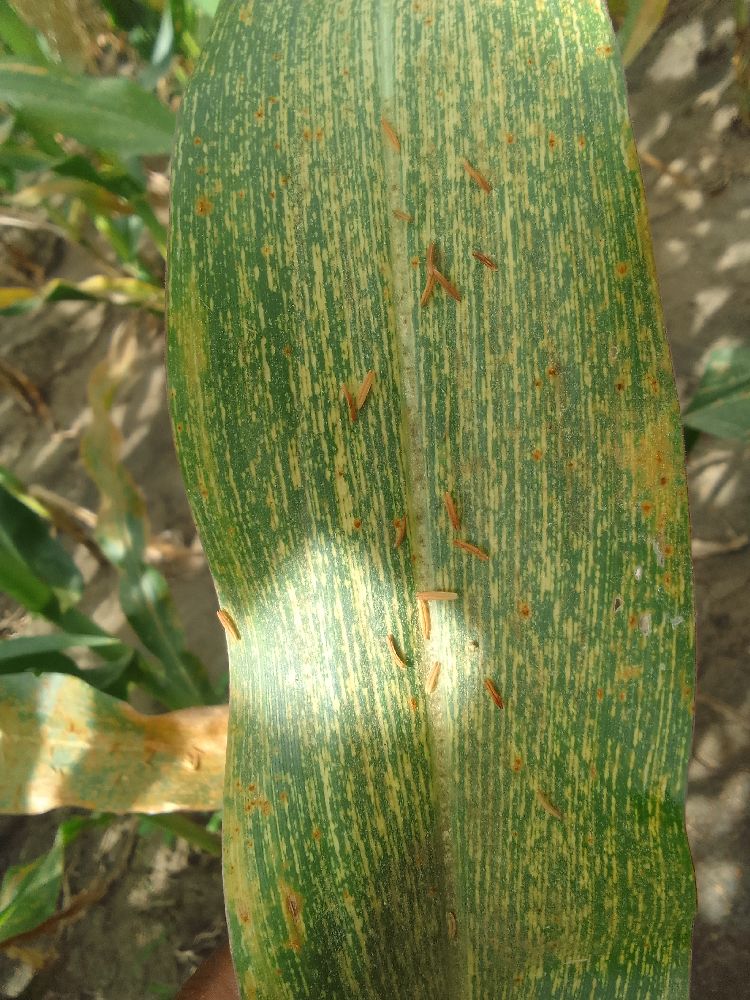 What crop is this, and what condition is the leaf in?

maize, maize streak virus
